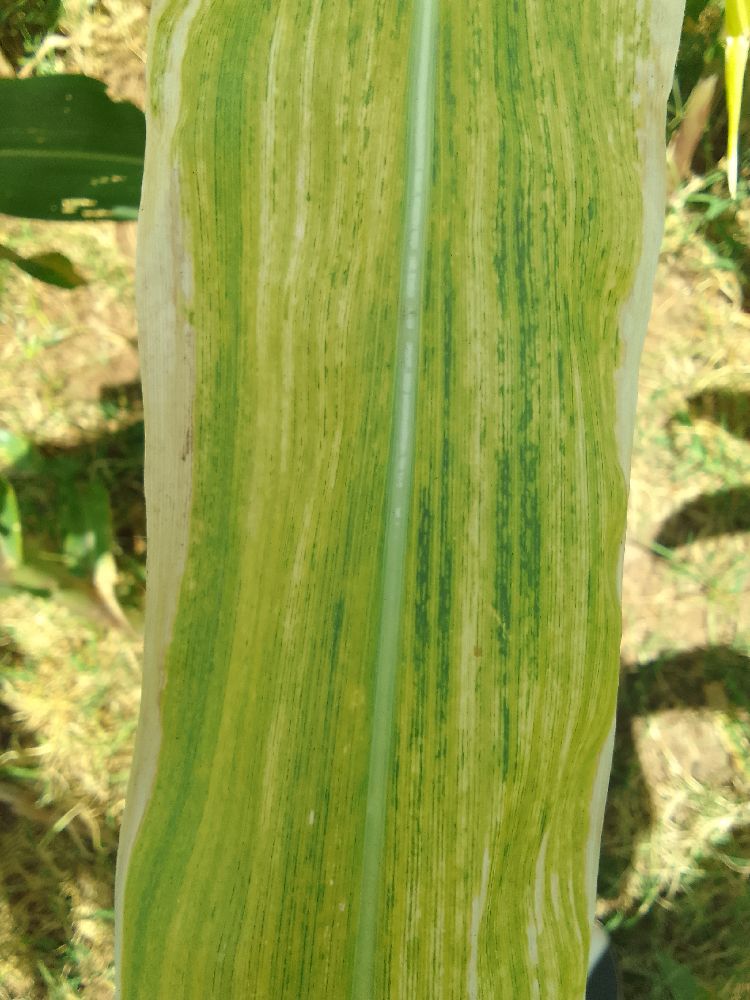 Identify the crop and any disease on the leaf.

maize, maize lethal necrosis
